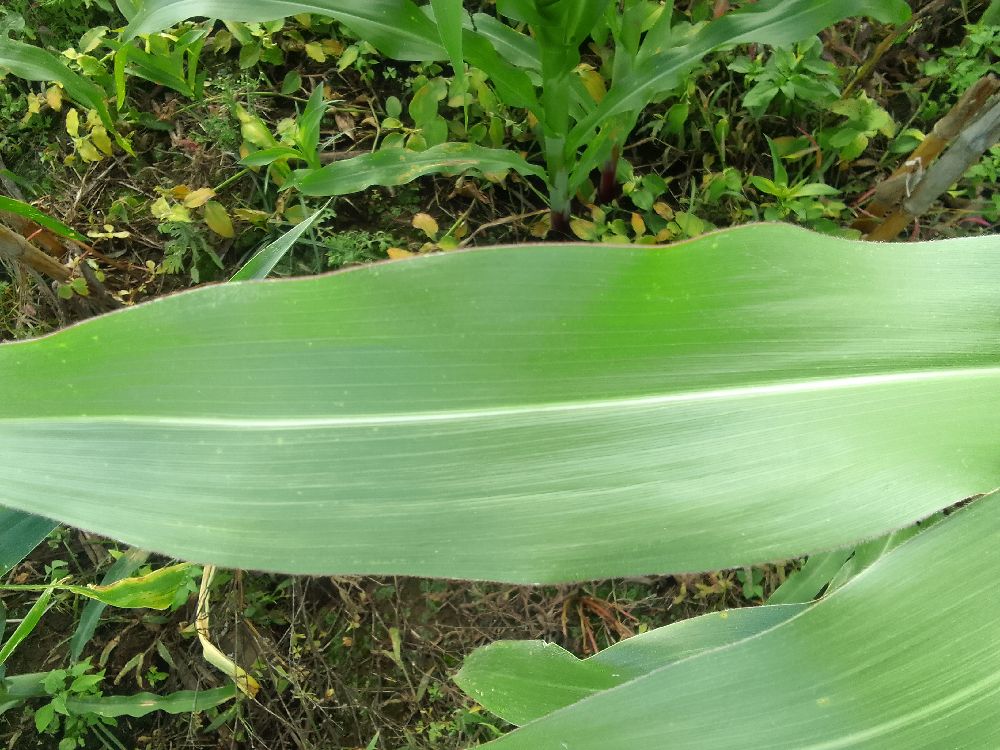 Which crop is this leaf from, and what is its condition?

maize, healthy
